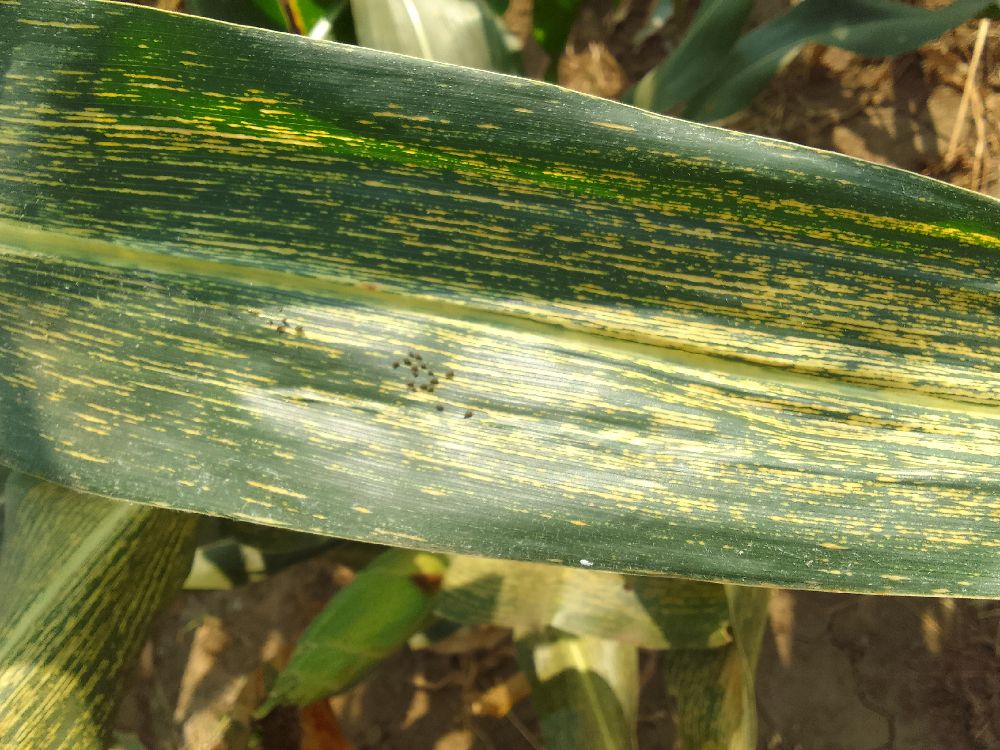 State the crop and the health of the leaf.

maize, maize streak virus
